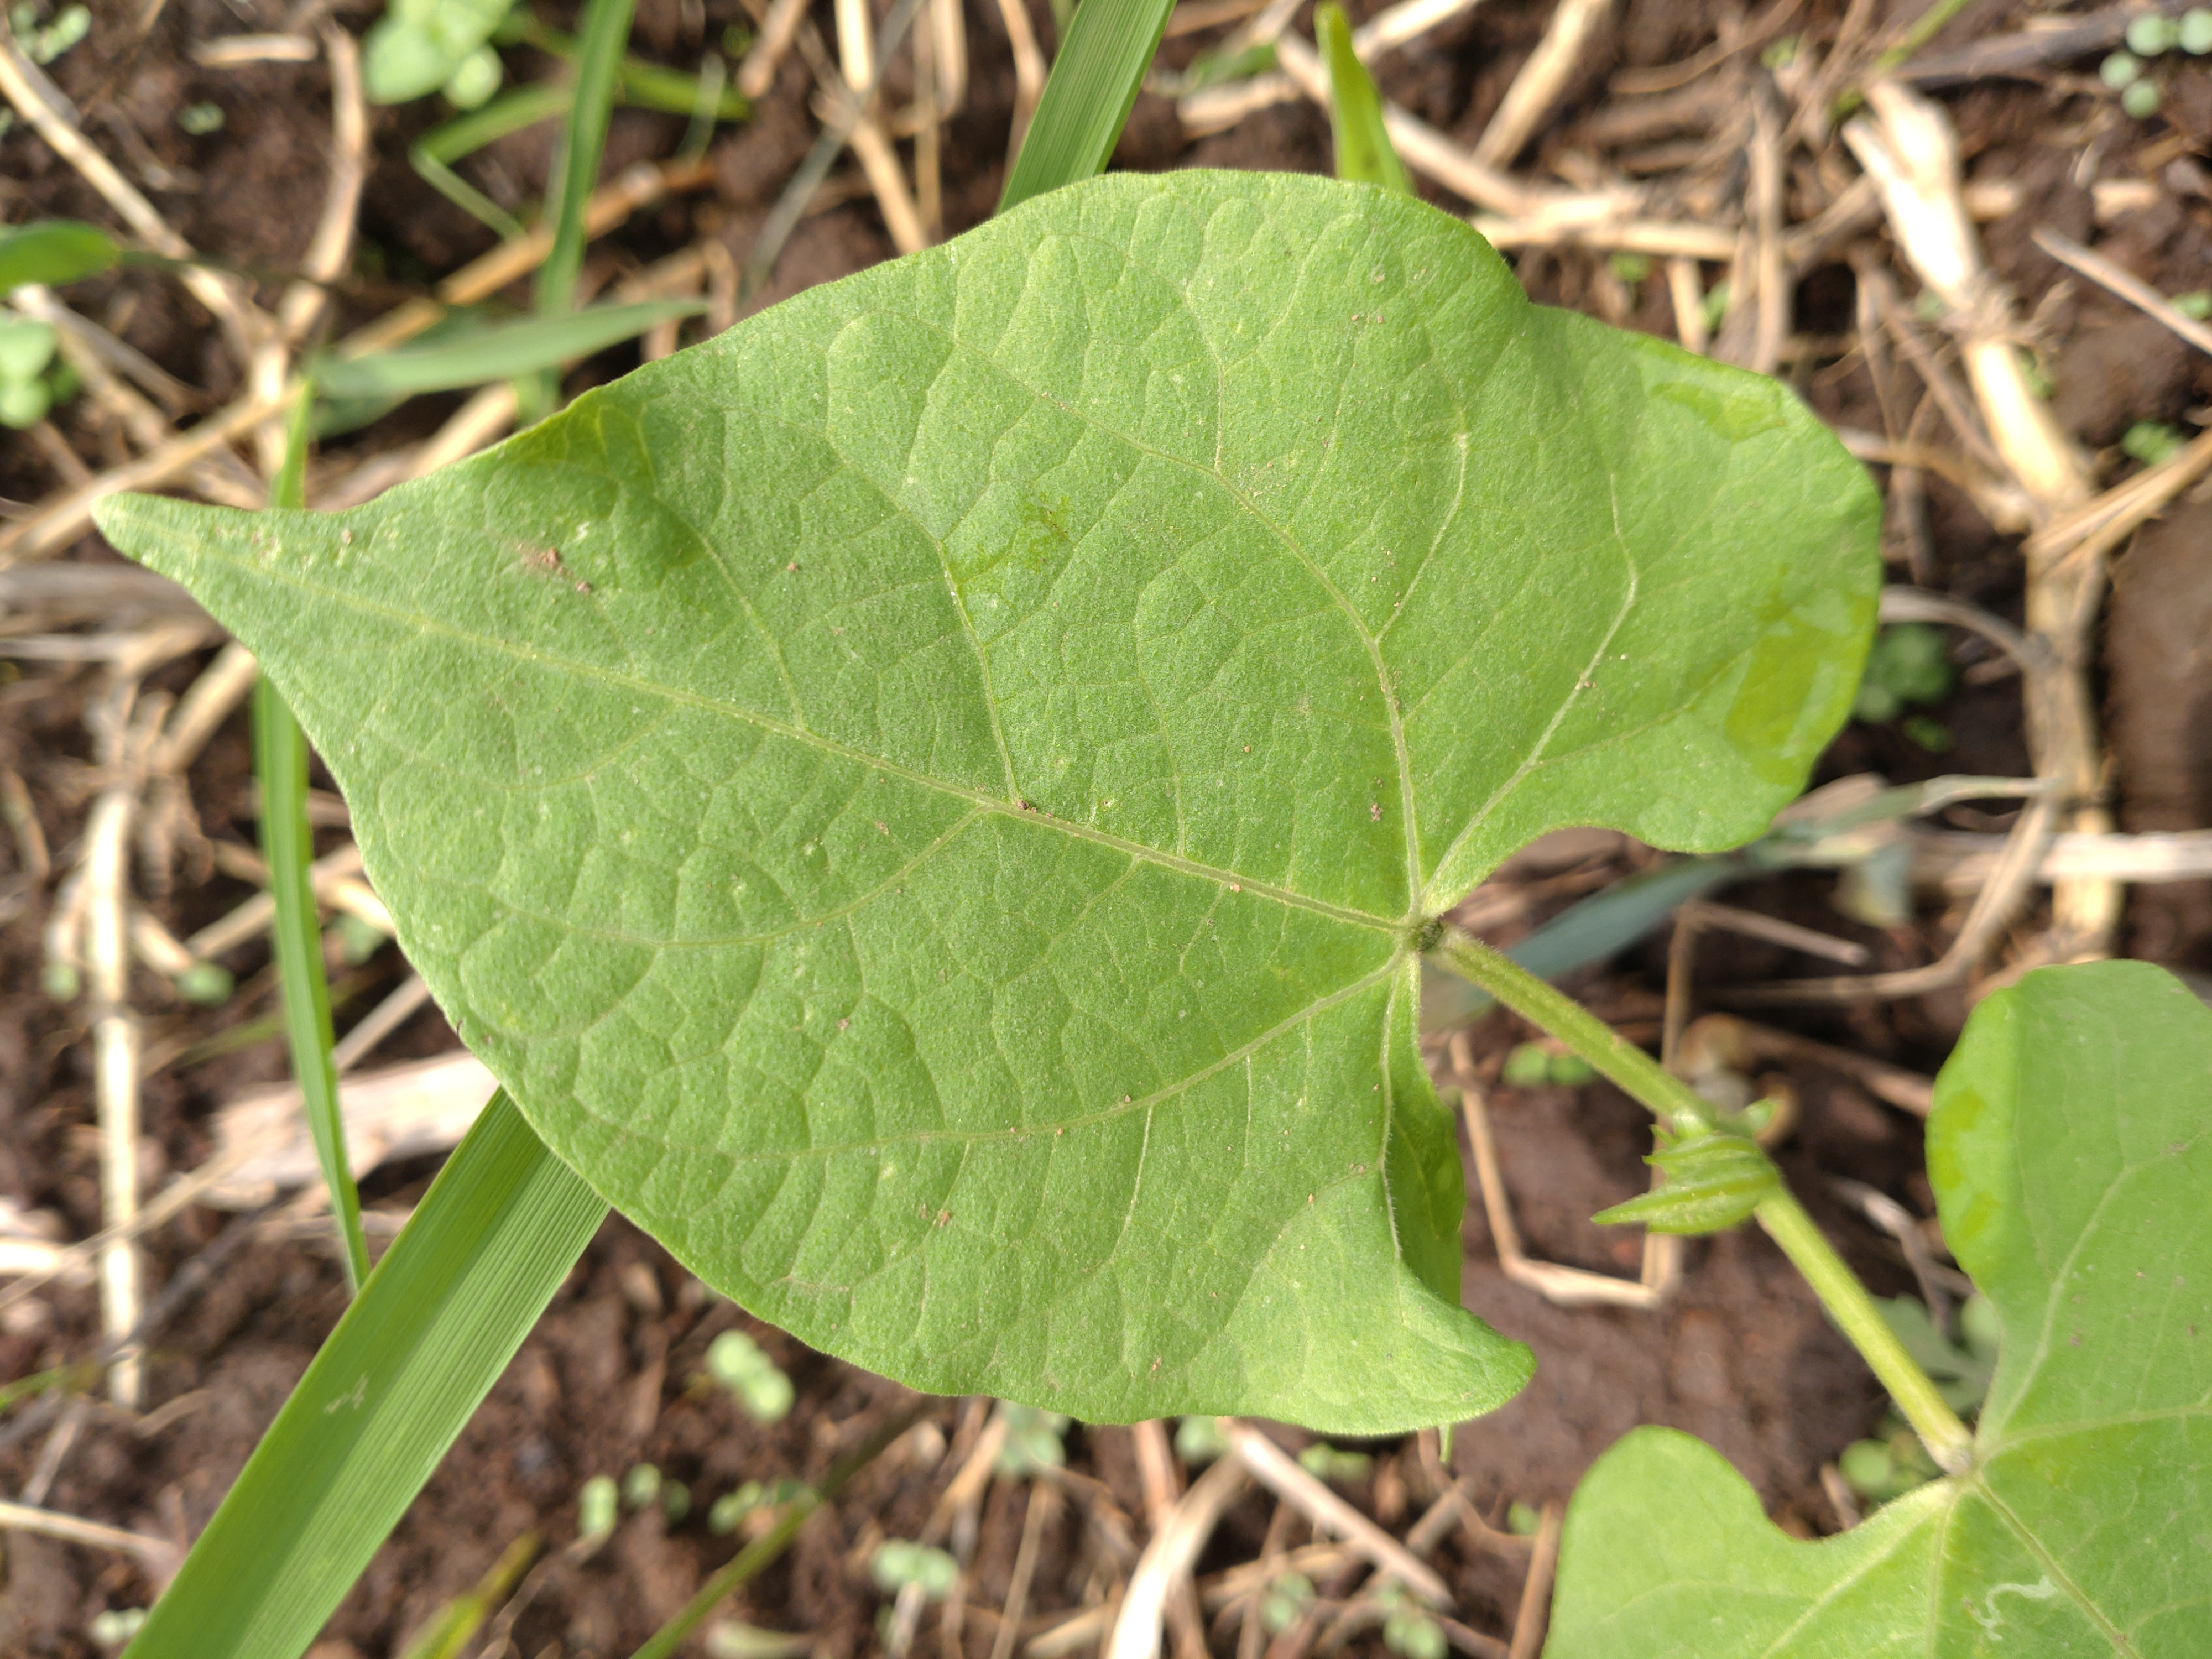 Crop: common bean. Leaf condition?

healthy
